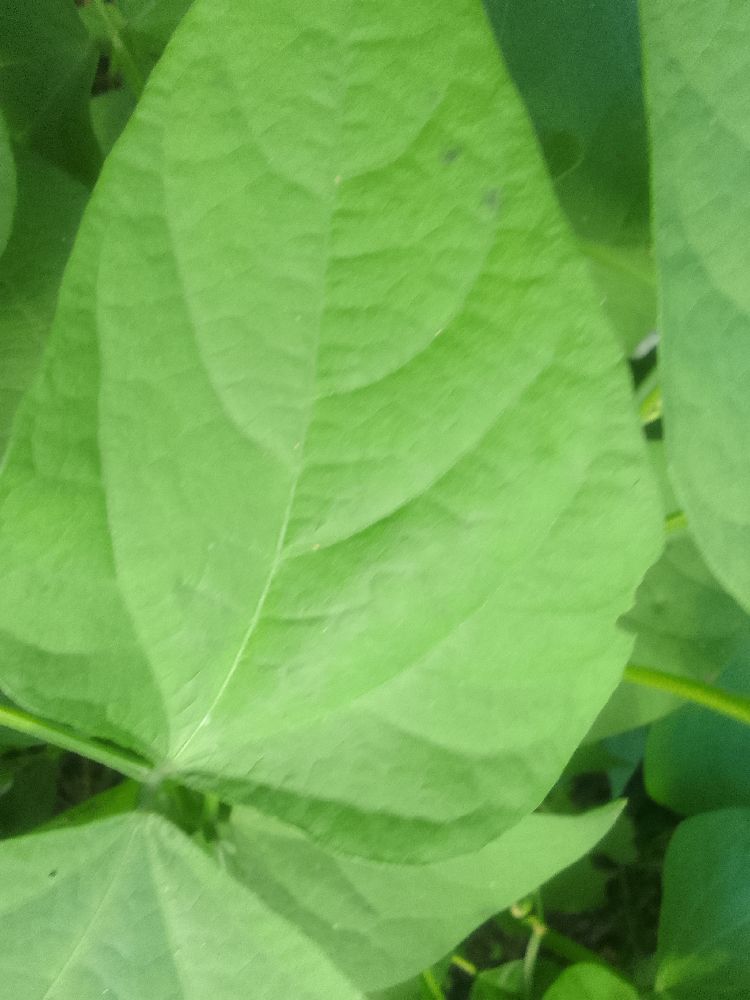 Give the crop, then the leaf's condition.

common bean, healthy
